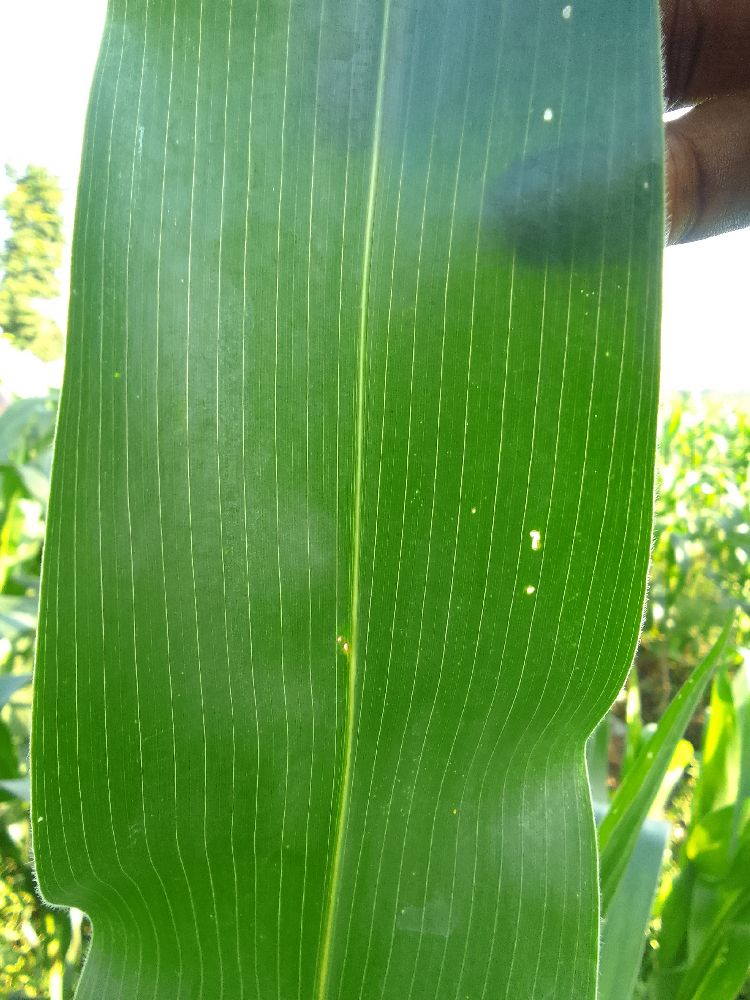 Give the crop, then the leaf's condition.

maize, healthy
